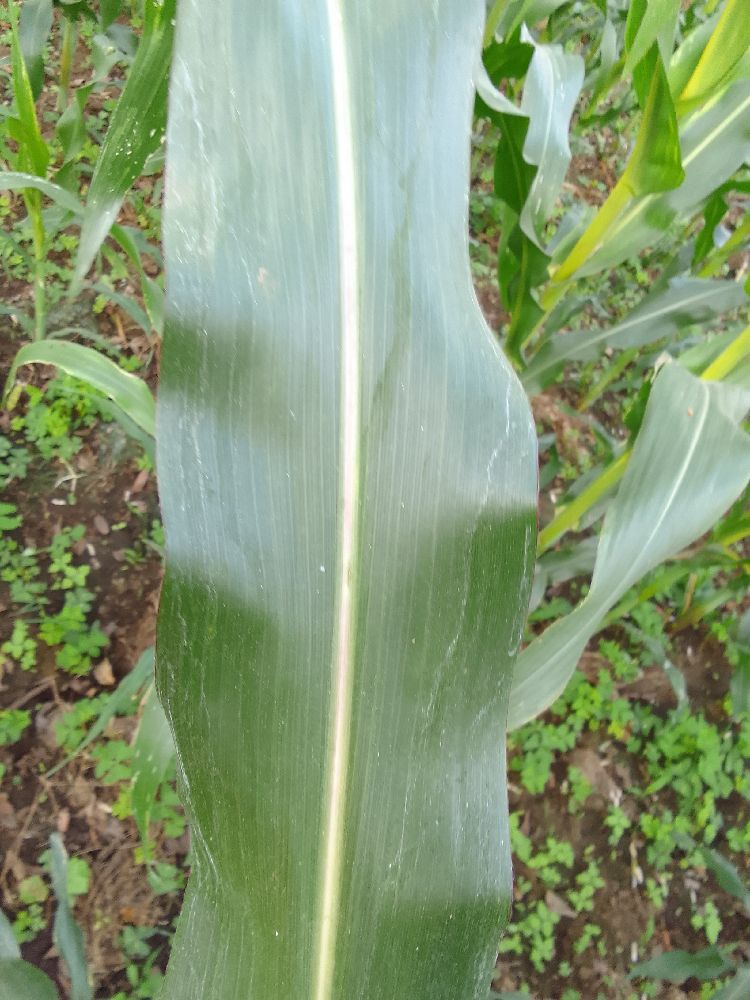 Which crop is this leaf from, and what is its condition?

maize, healthy
